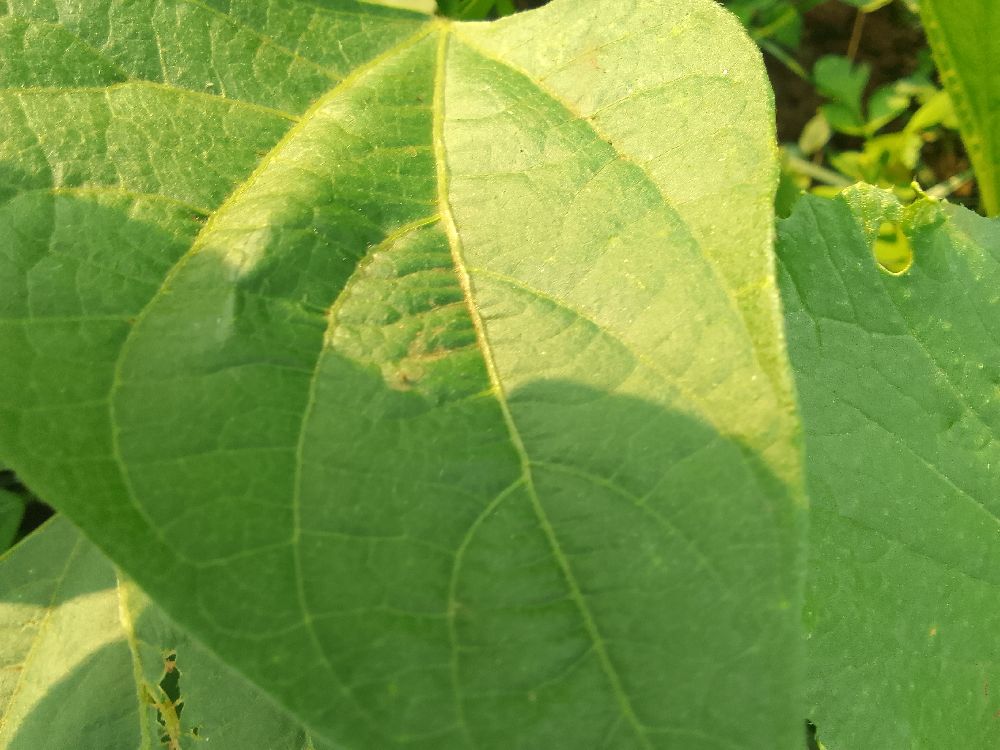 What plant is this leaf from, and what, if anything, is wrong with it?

common bean, healthy
